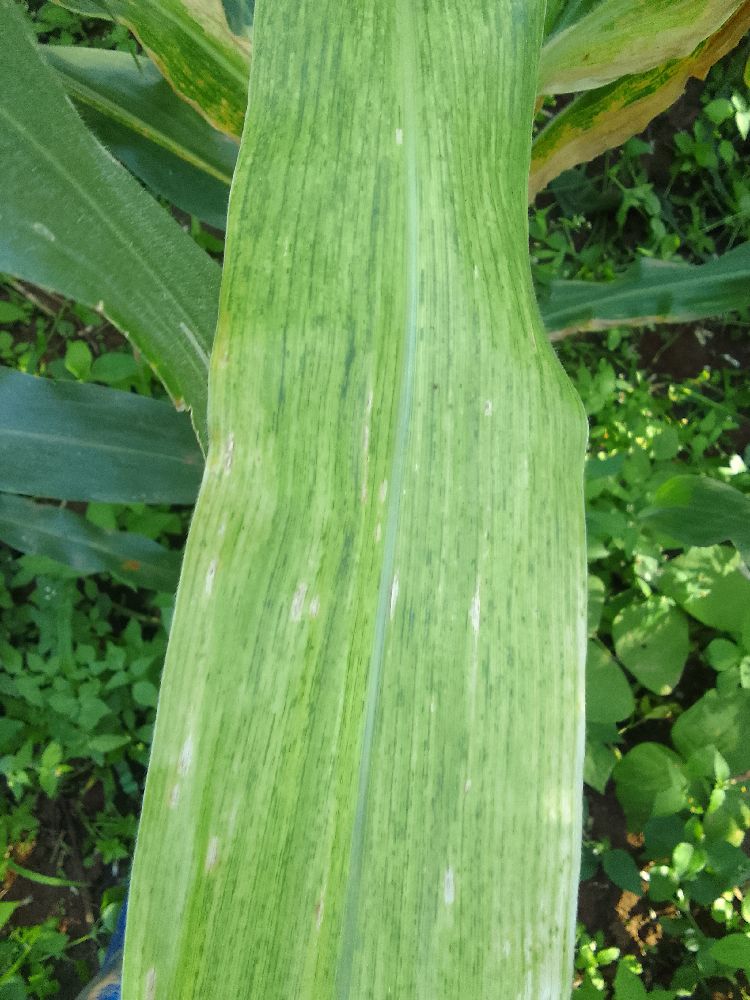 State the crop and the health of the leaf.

maize, maize lethal necrosis
